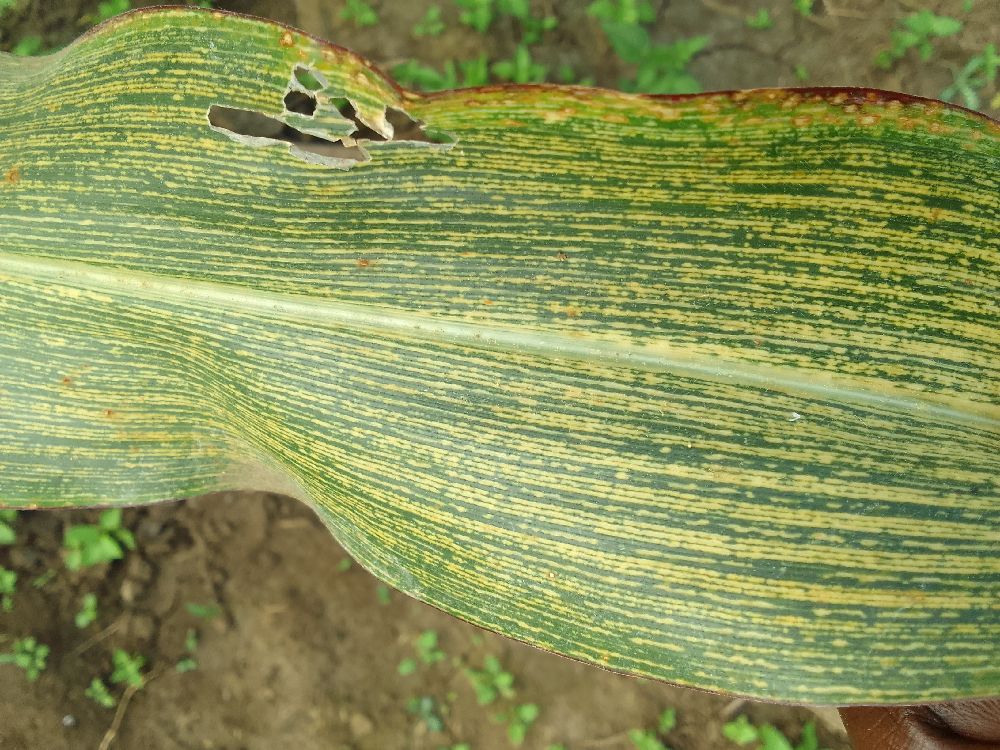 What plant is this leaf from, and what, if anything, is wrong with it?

maize, maize streak virus
